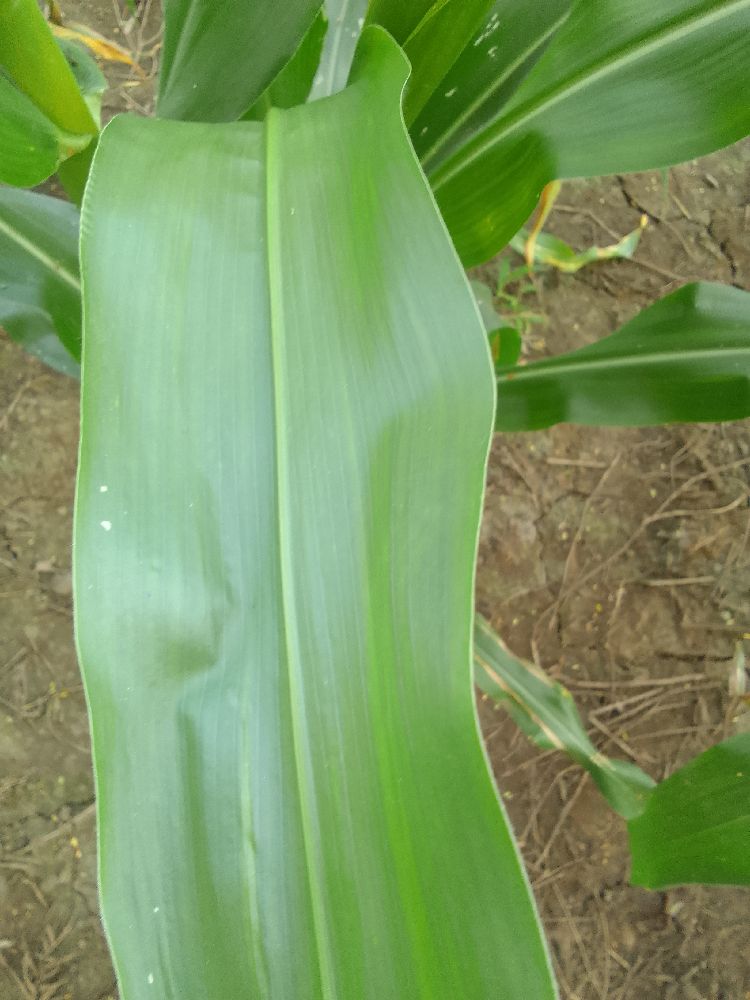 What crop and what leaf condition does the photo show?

maize, healthy
